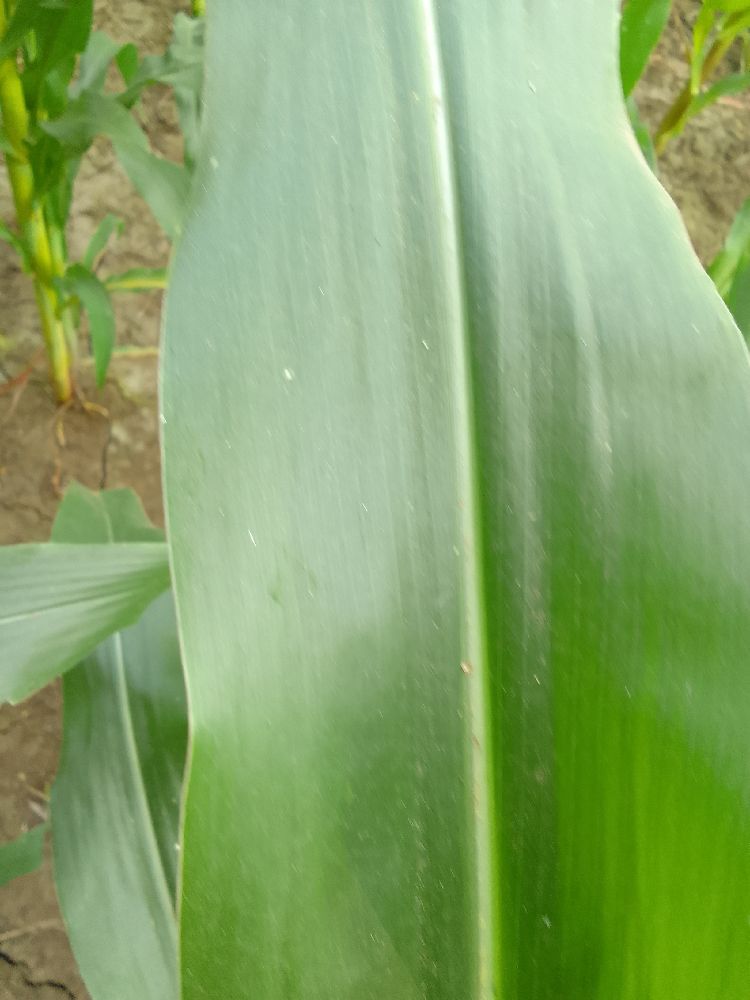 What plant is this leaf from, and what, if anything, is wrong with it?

maize, healthy
